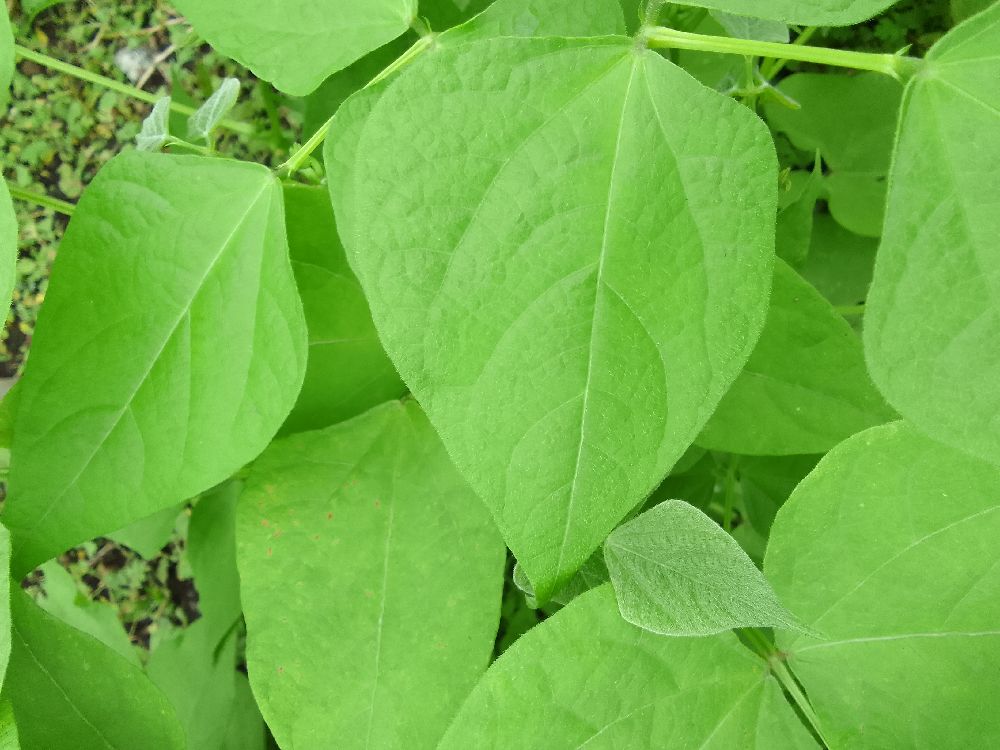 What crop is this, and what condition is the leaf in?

common bean, healthy
